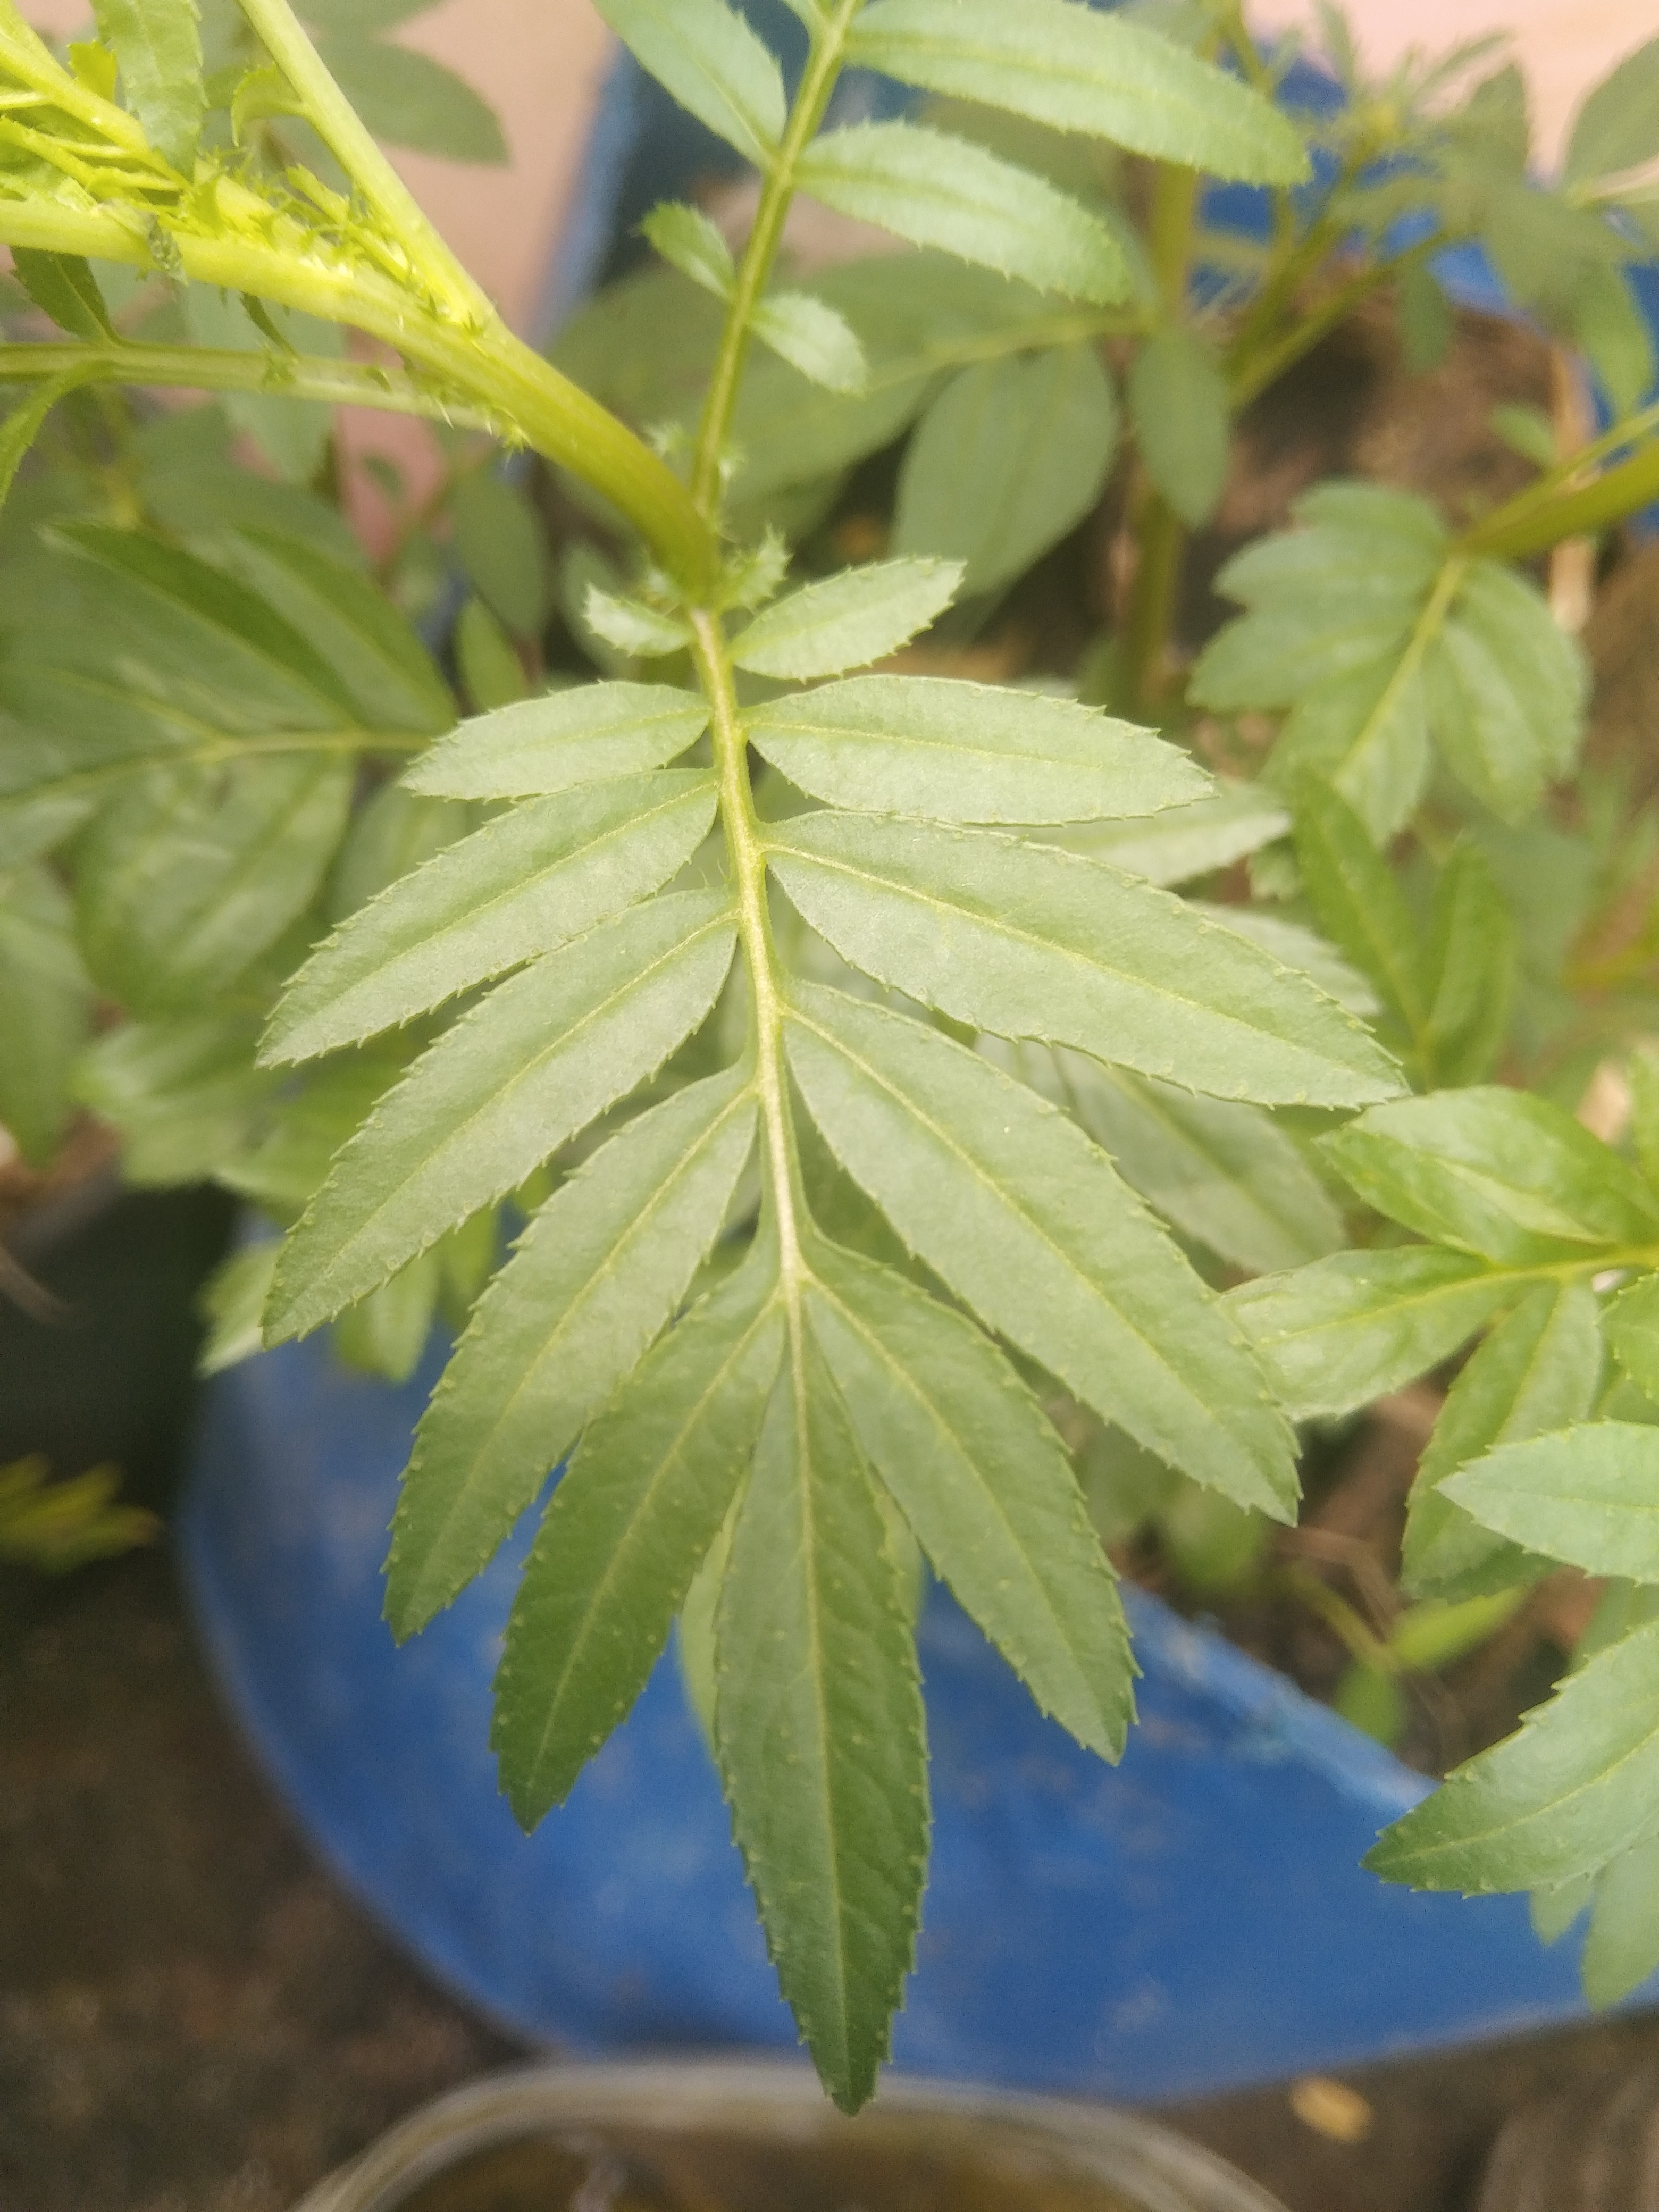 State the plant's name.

marigold
